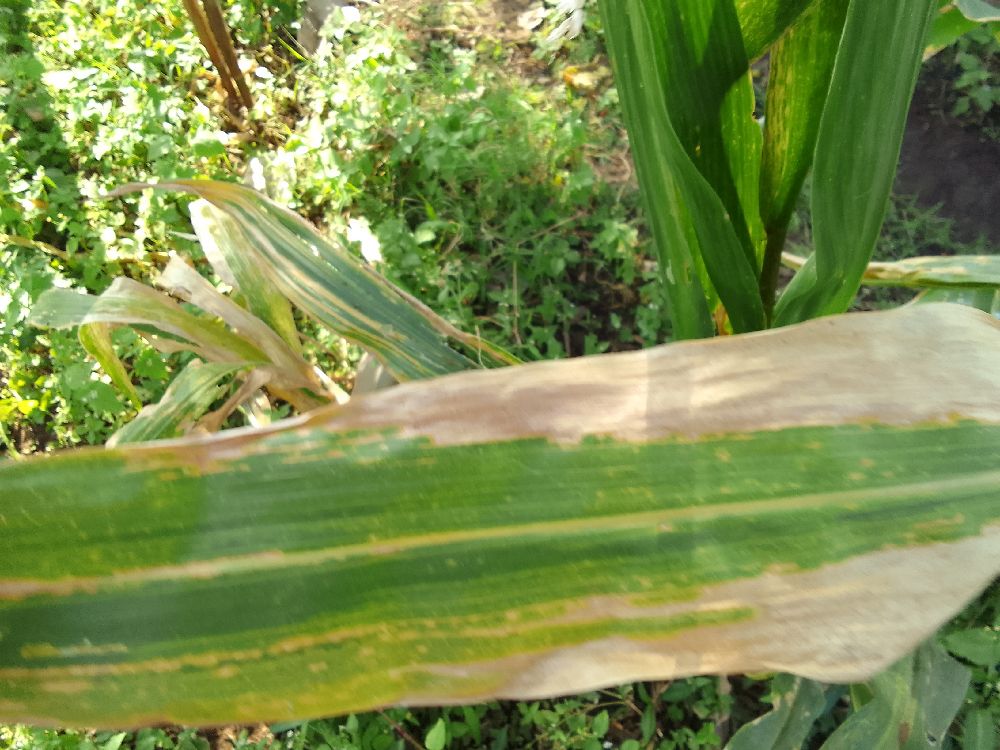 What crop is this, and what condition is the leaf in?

maize, maize lethal necrosis
